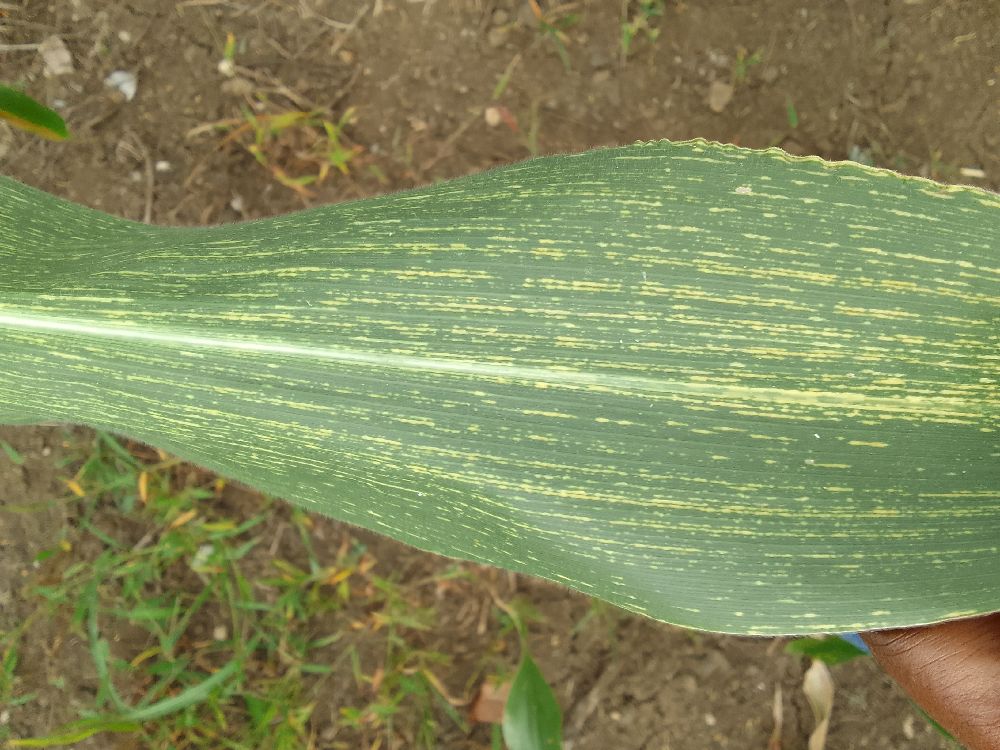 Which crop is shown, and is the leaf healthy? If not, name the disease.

maize, maize streak virus
